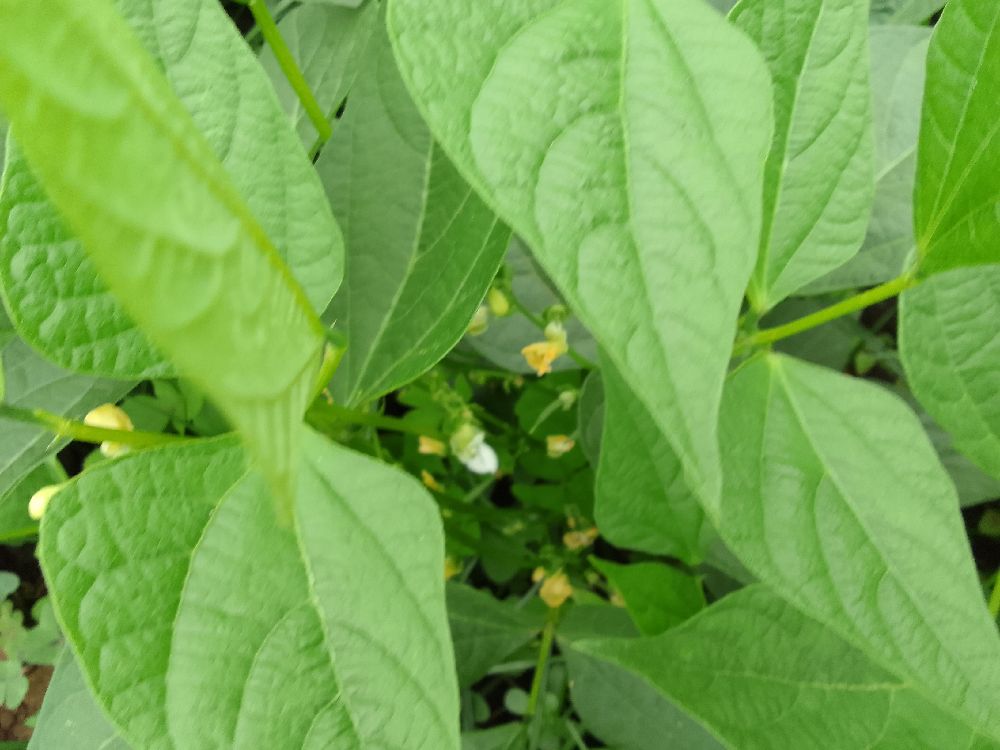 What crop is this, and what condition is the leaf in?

common bean, healthy
